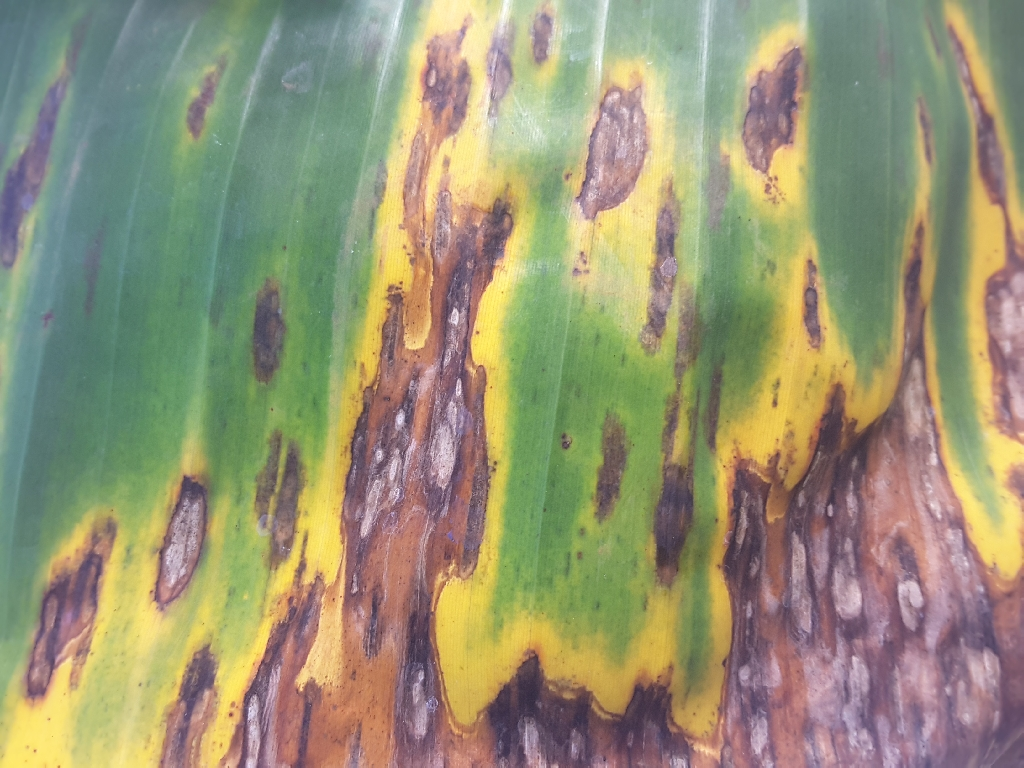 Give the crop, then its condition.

banana, black sigatoka
